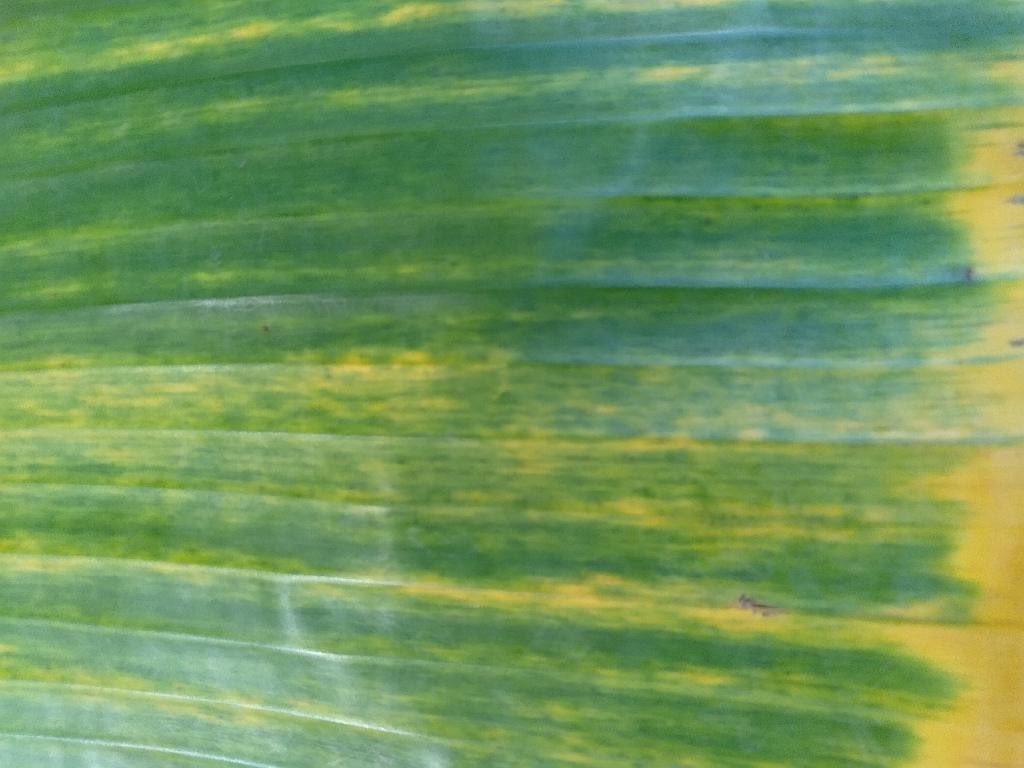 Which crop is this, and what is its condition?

banana, fusarium wilt race 1
